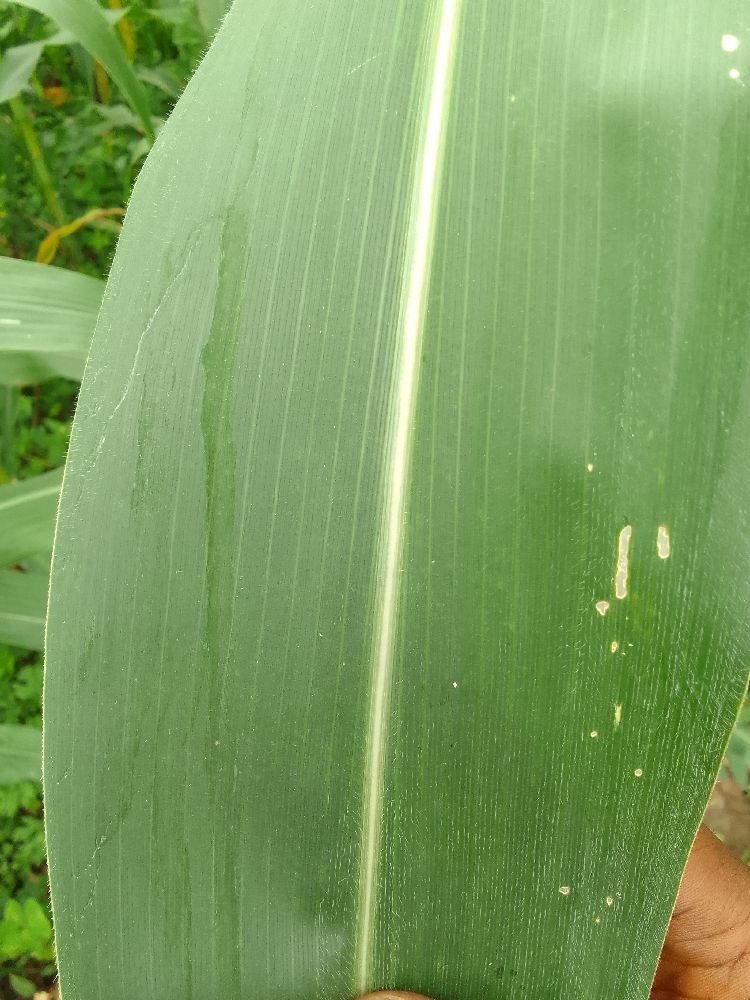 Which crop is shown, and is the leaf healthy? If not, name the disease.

maize, healthy
